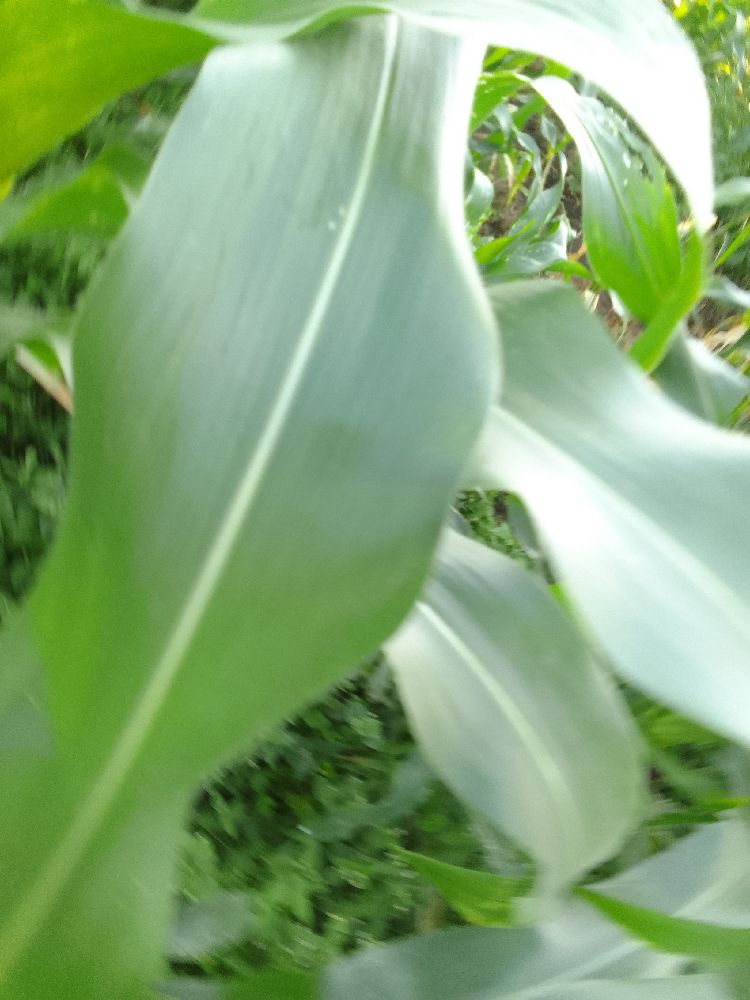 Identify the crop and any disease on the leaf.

maize, healthy
